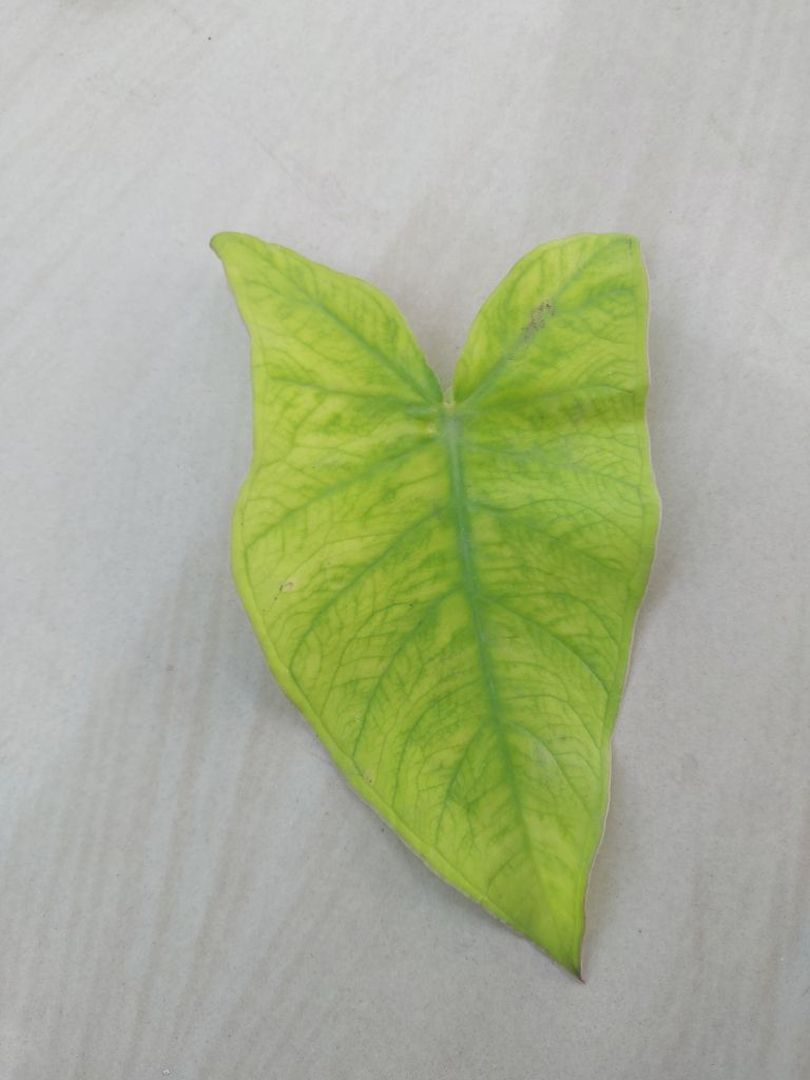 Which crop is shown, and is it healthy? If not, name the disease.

taro, mosaic
